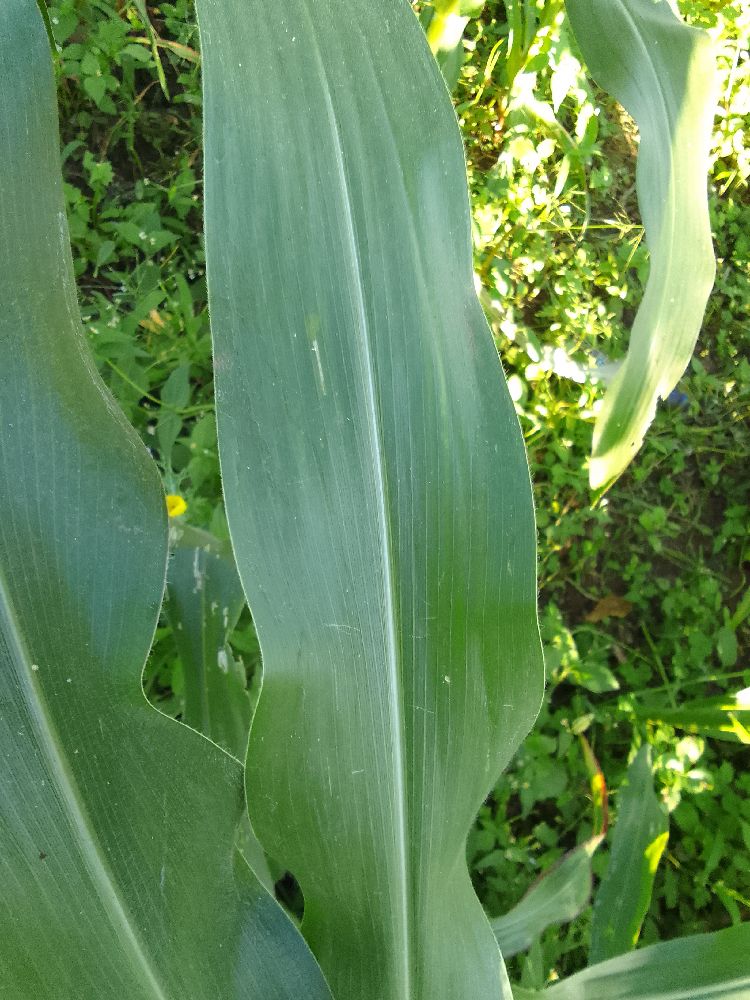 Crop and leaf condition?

maize, healthy
